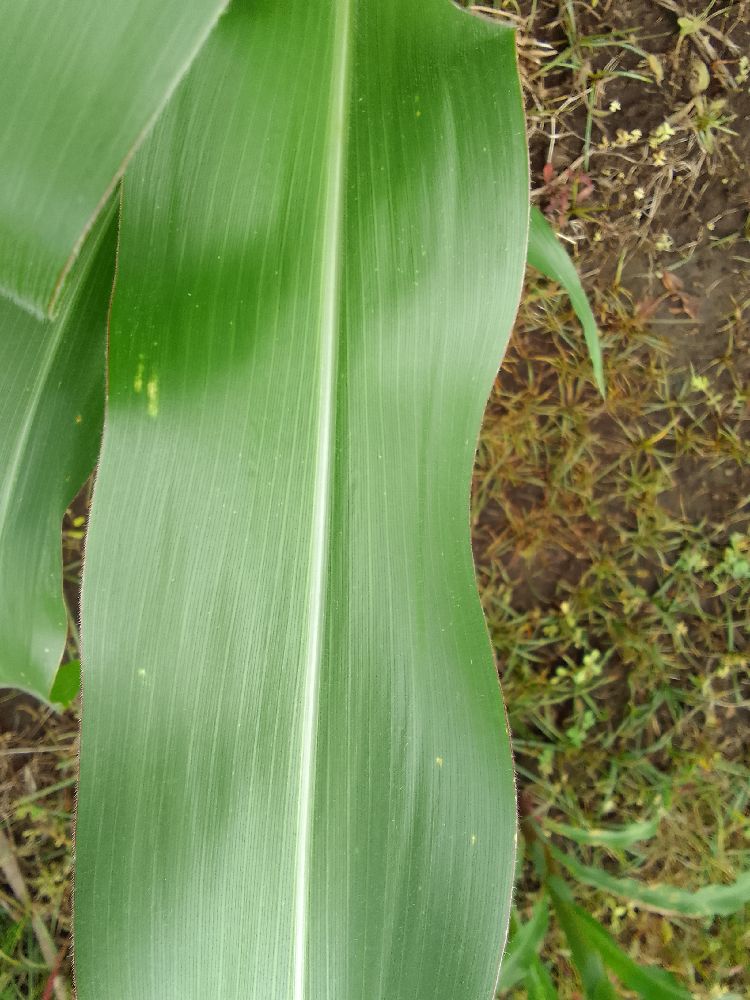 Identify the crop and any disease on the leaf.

maize, healthy
